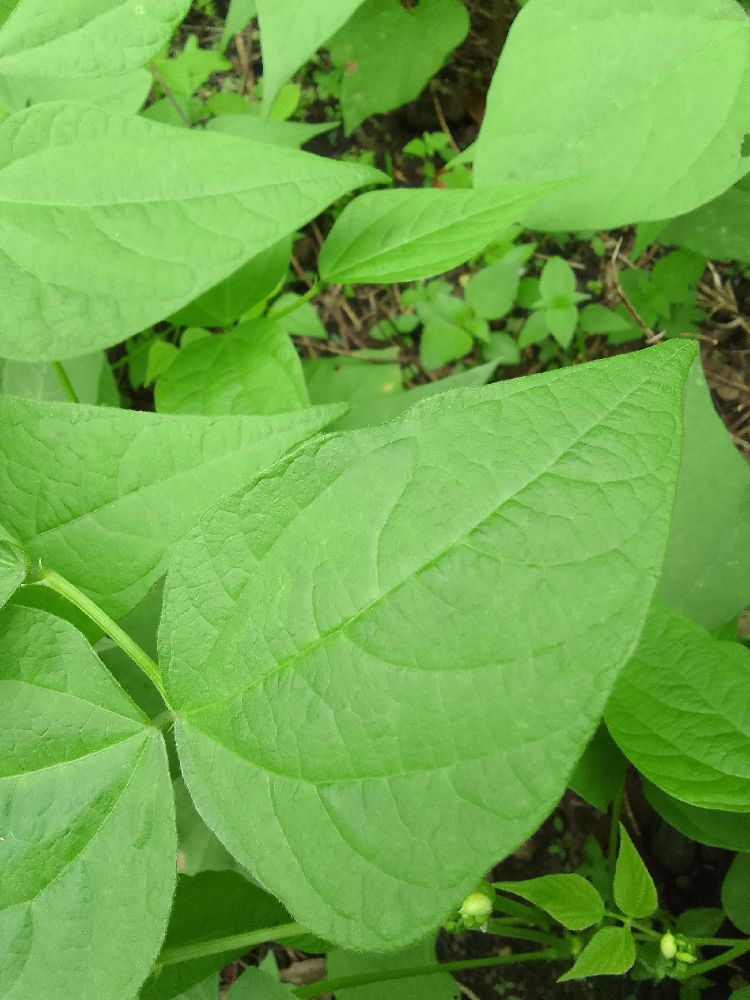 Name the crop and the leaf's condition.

common bean, healthy
